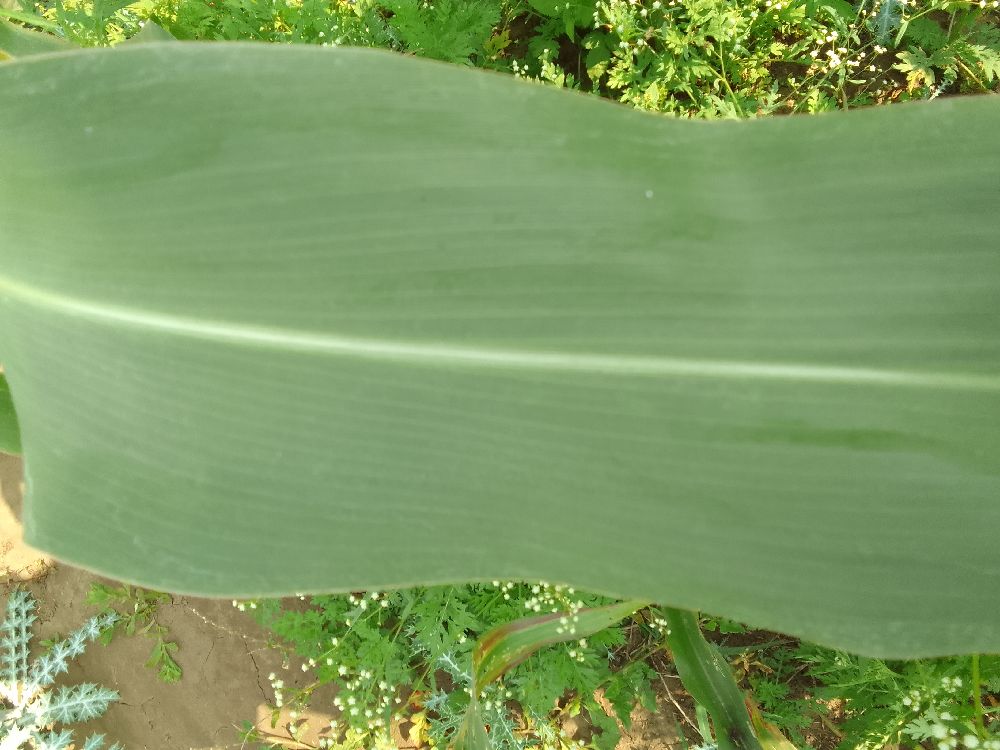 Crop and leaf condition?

maize, healthy
